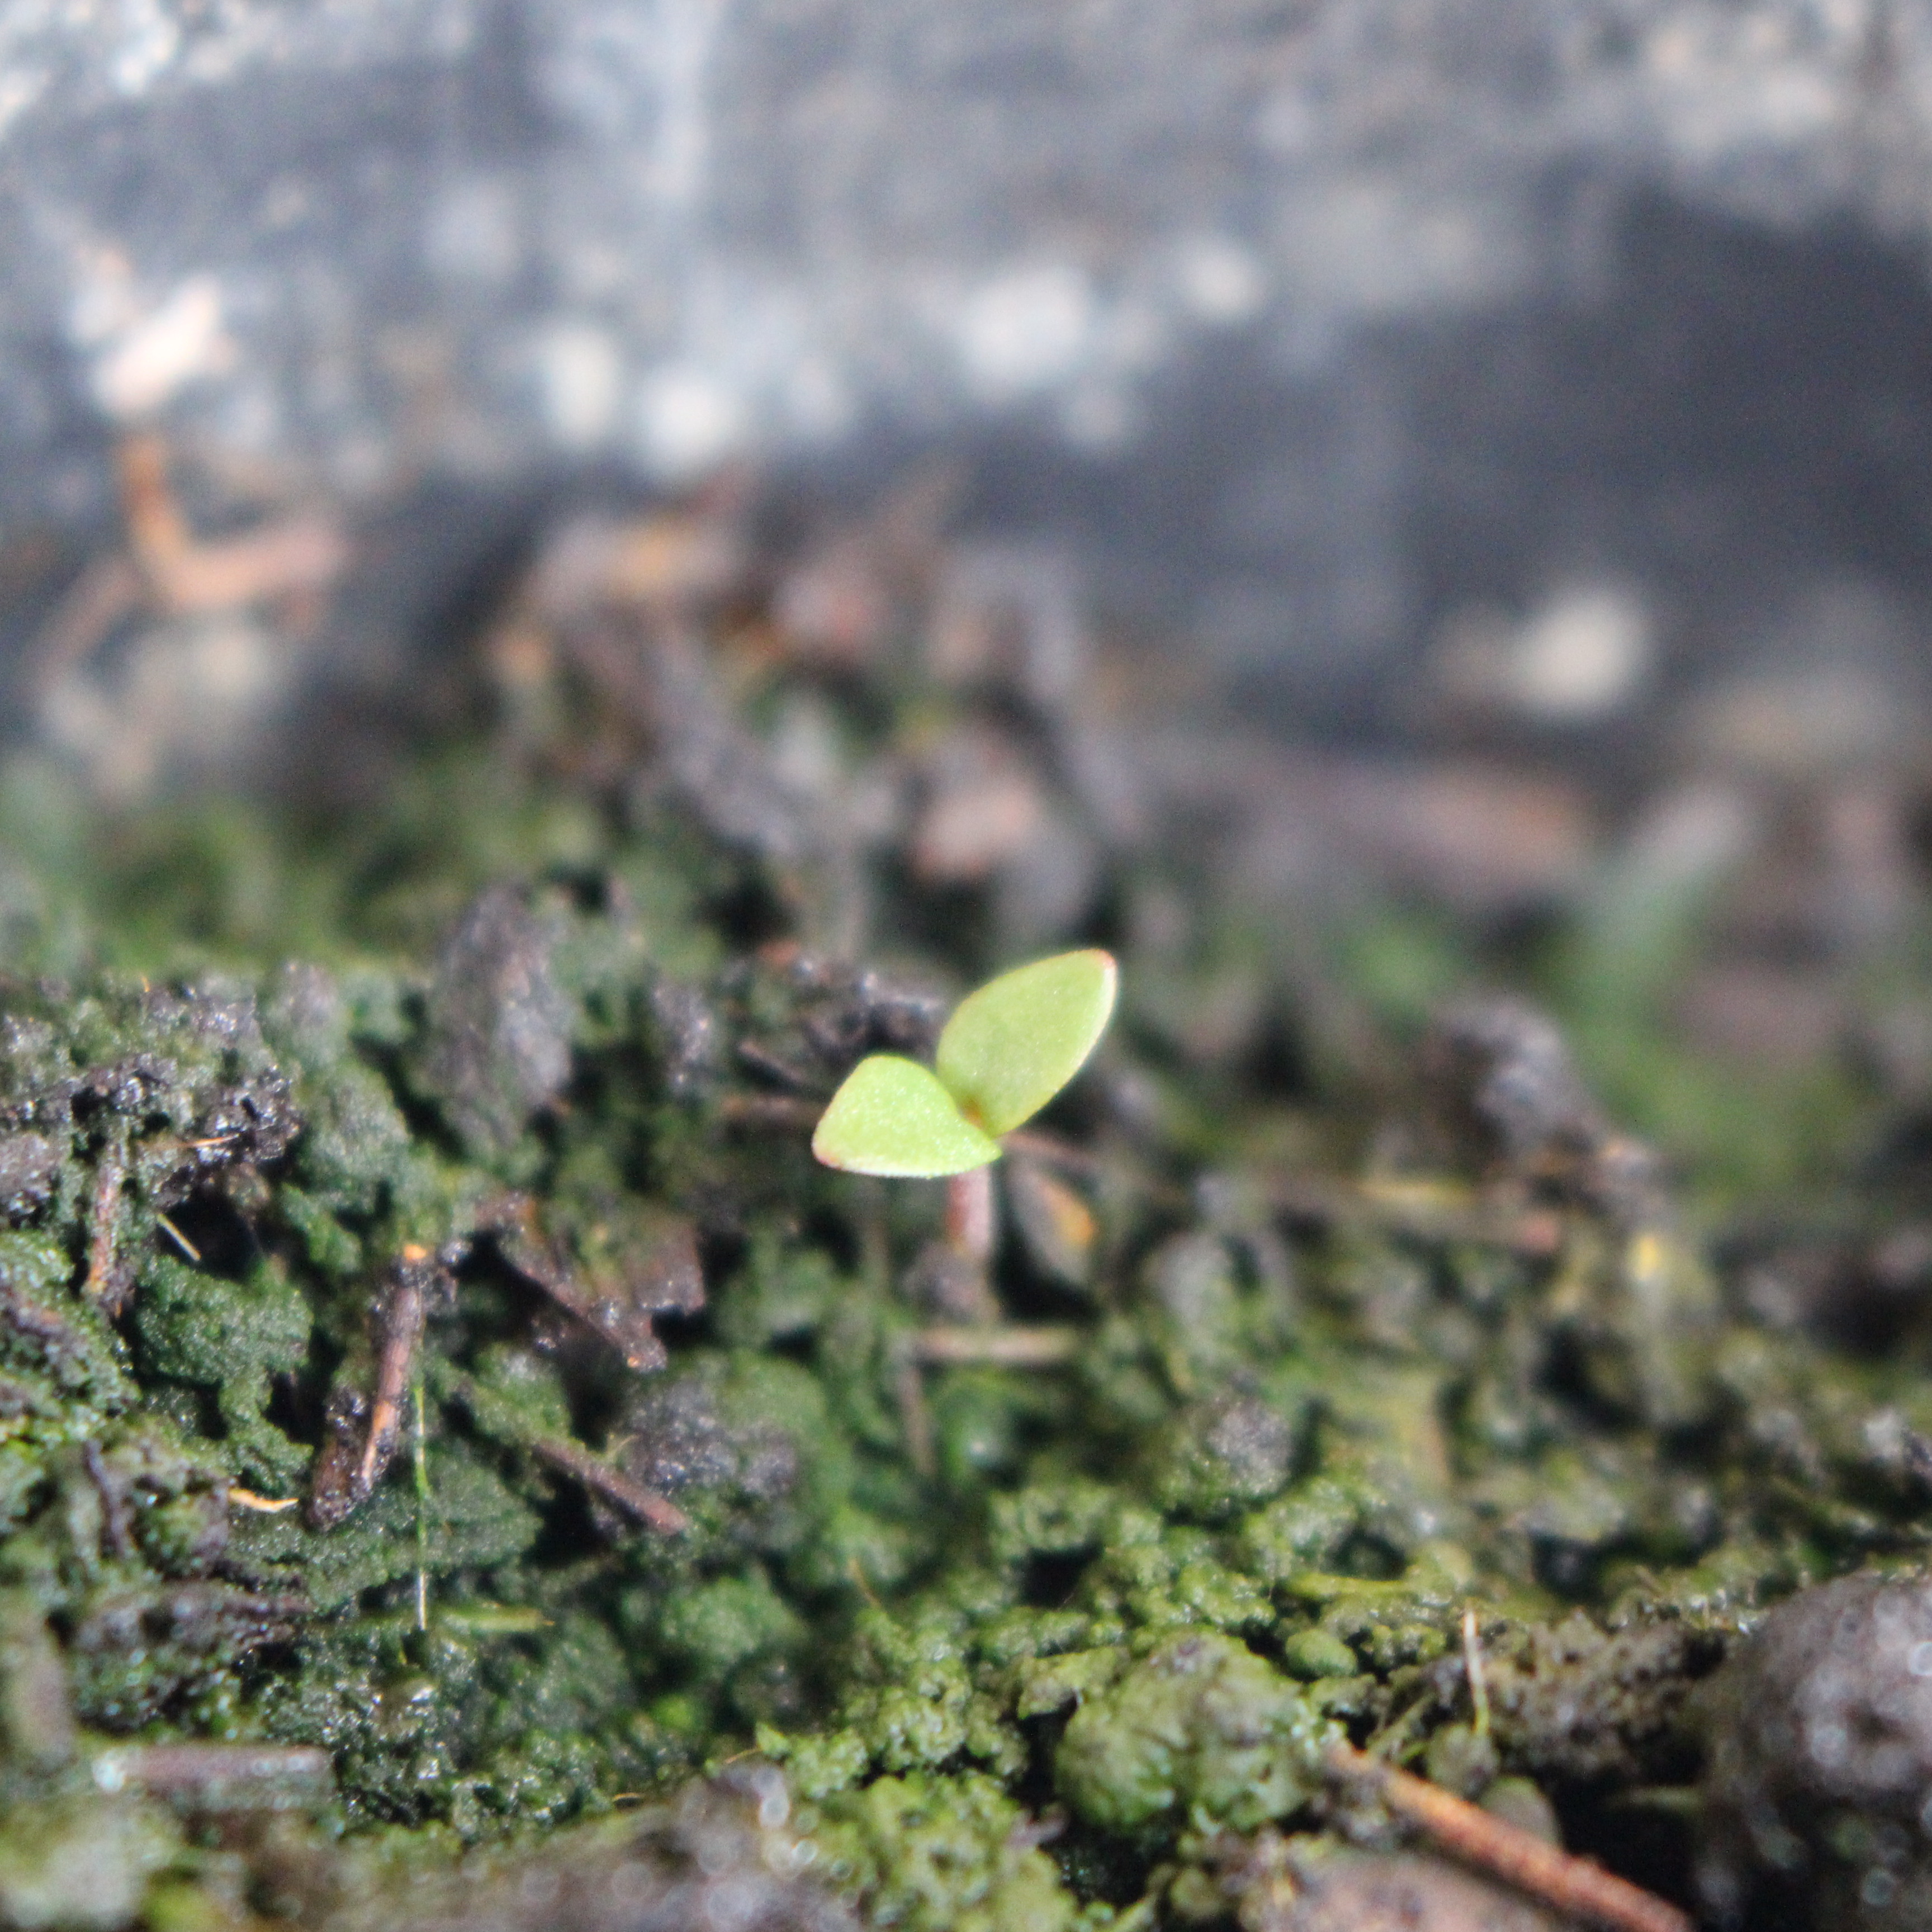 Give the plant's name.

Veronica persica
